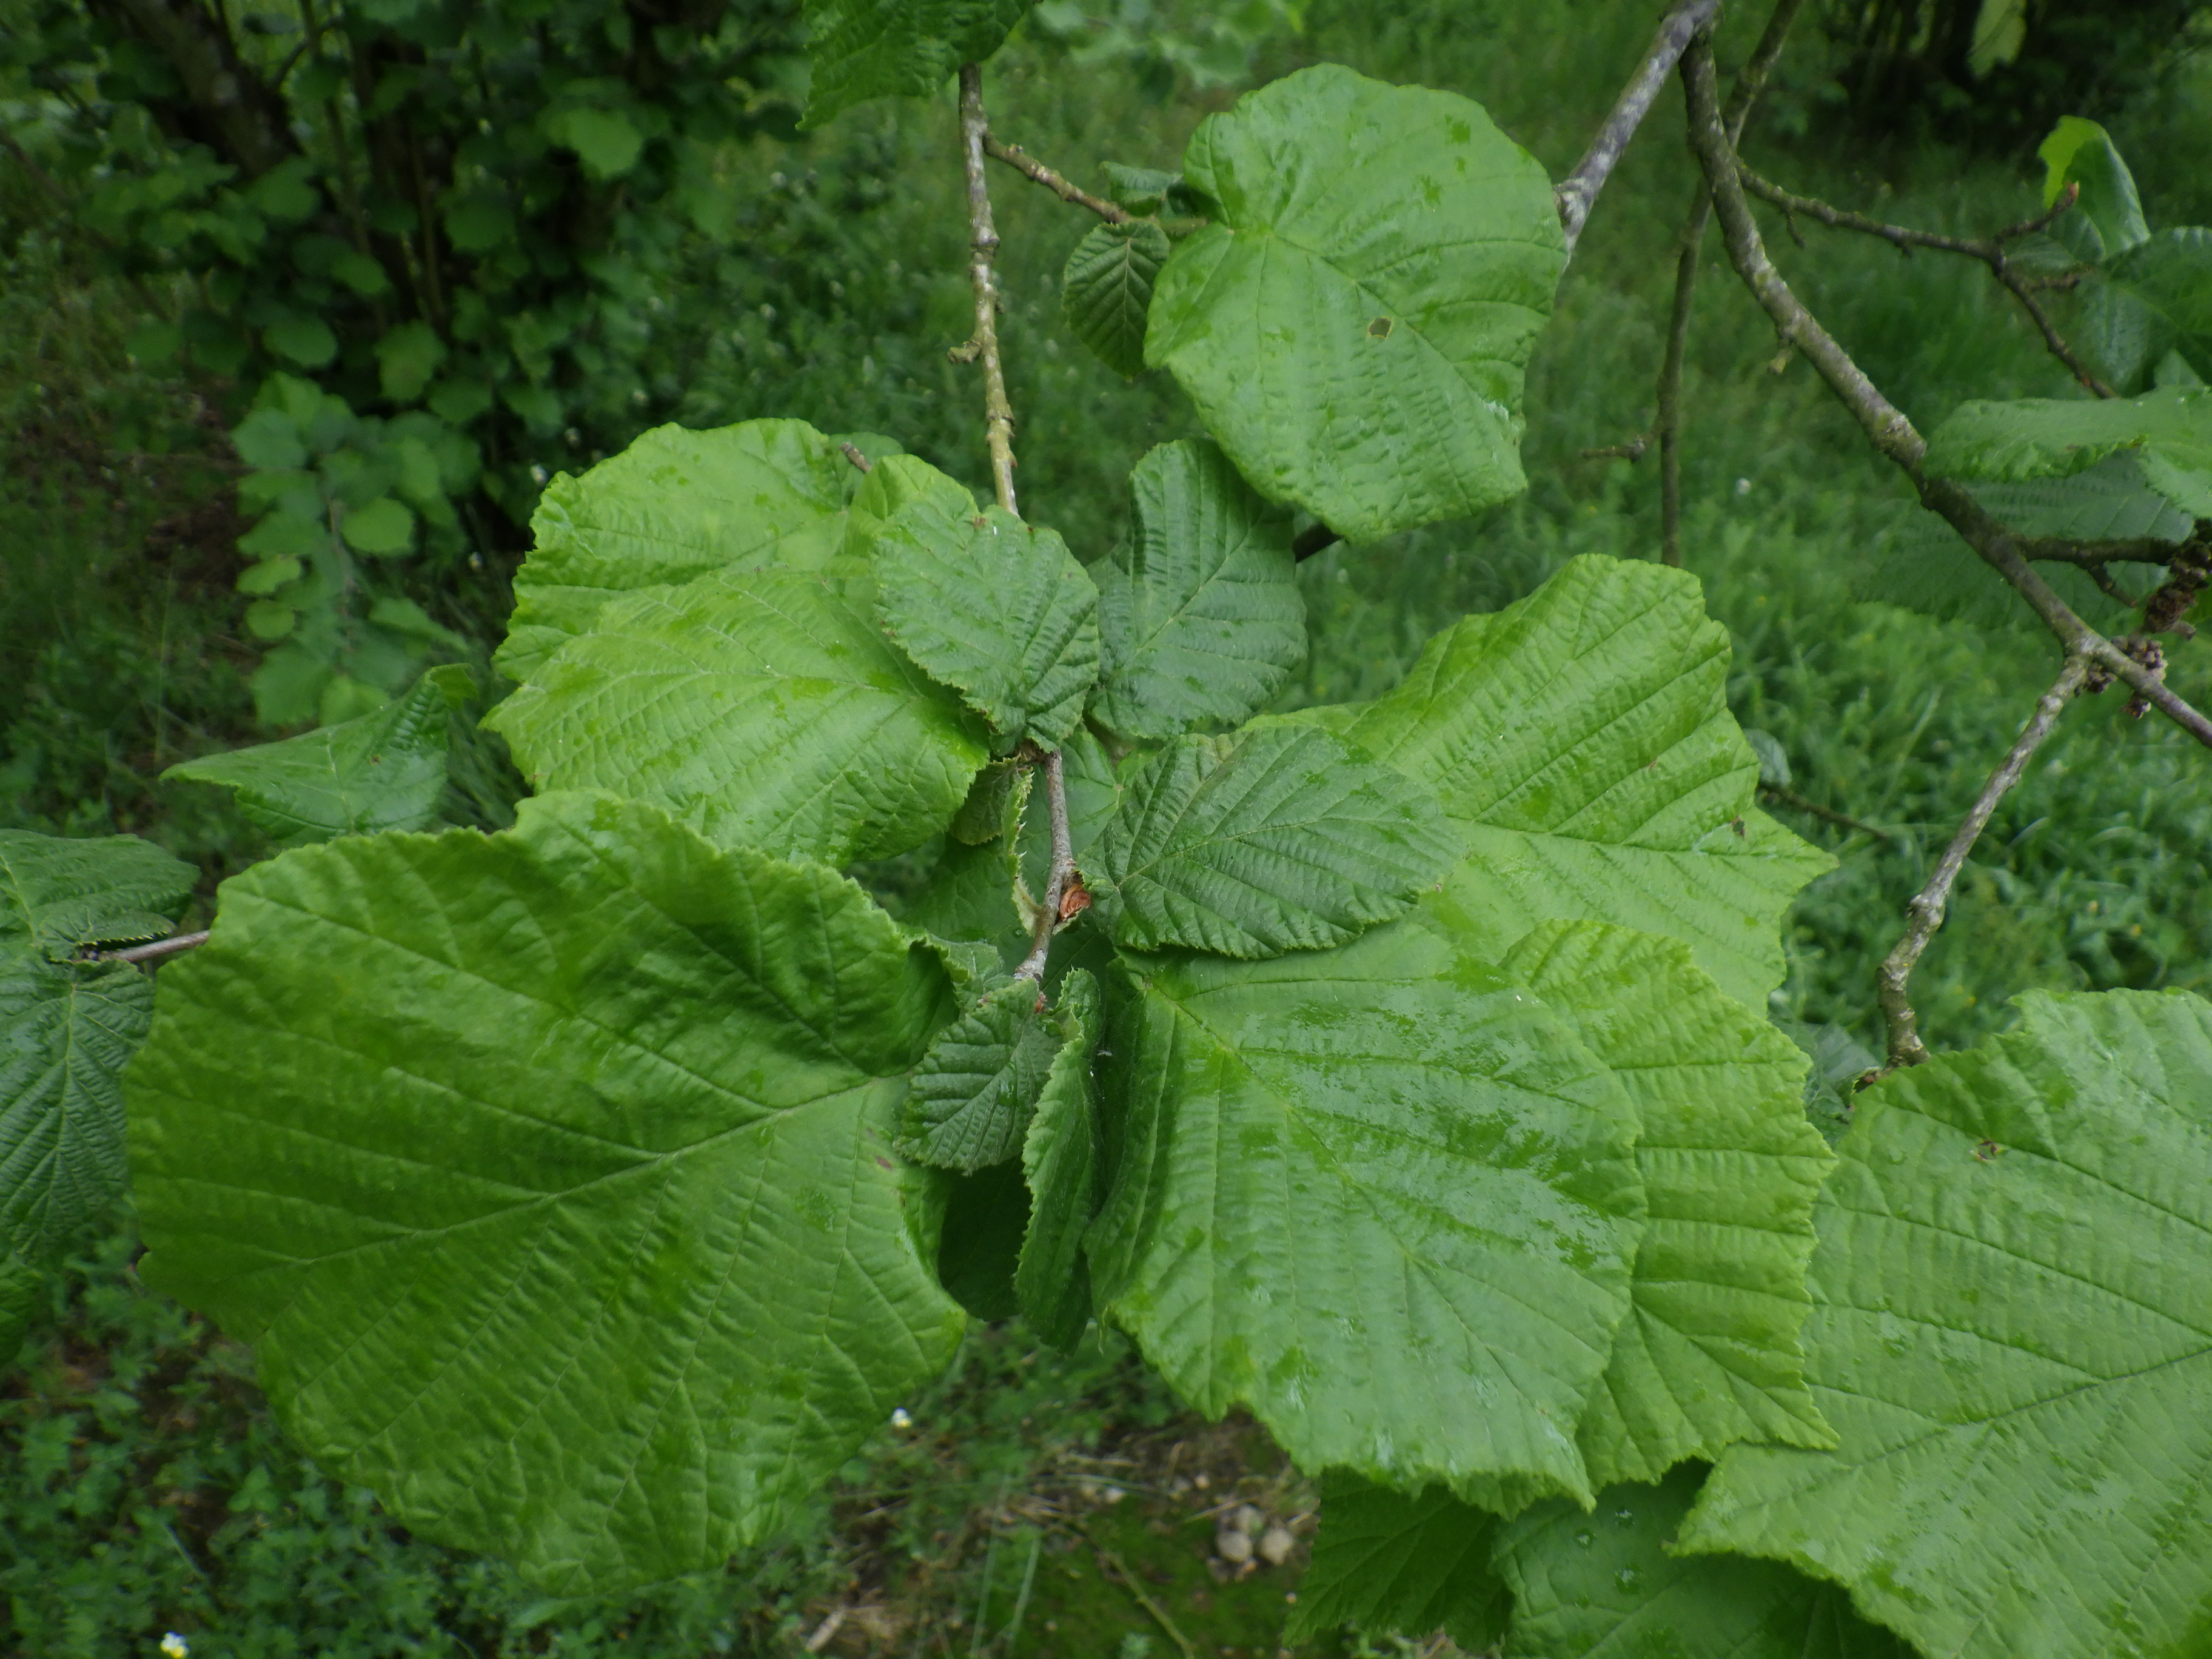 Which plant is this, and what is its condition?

hazel, phytophagous
